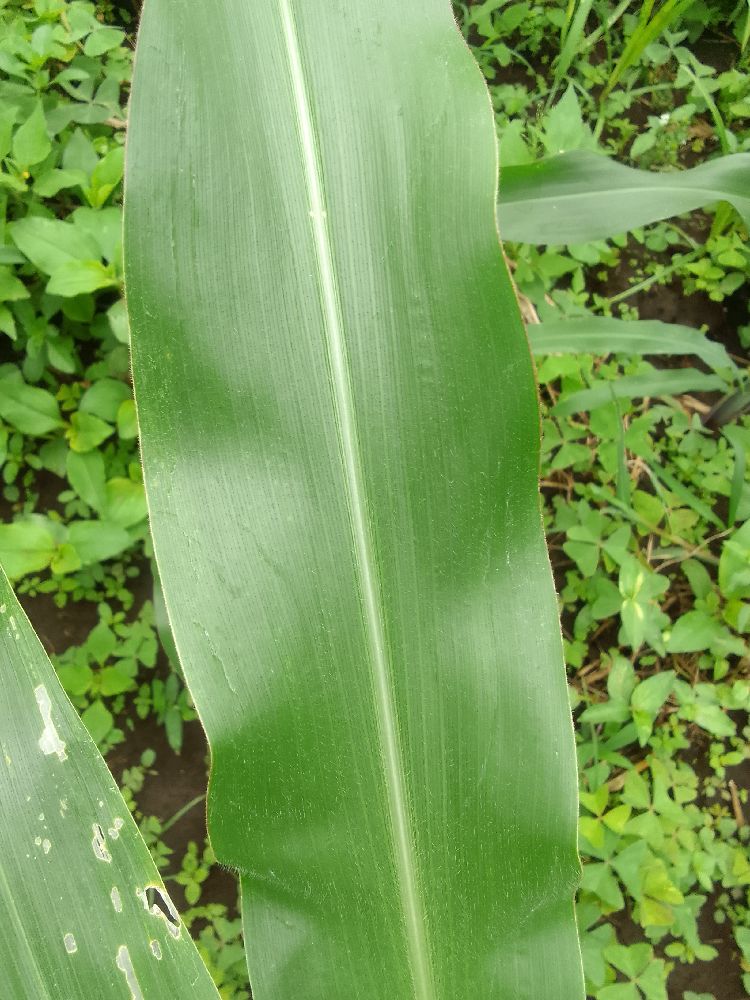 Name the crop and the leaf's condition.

maize, healthy
